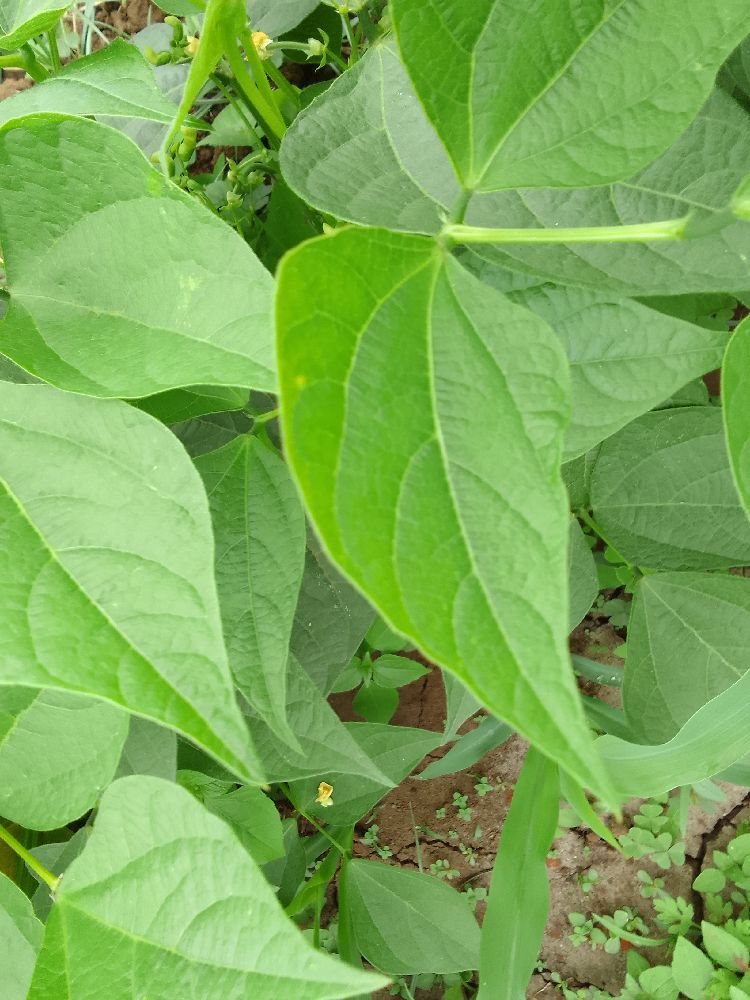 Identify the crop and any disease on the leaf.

common bean, healthy
